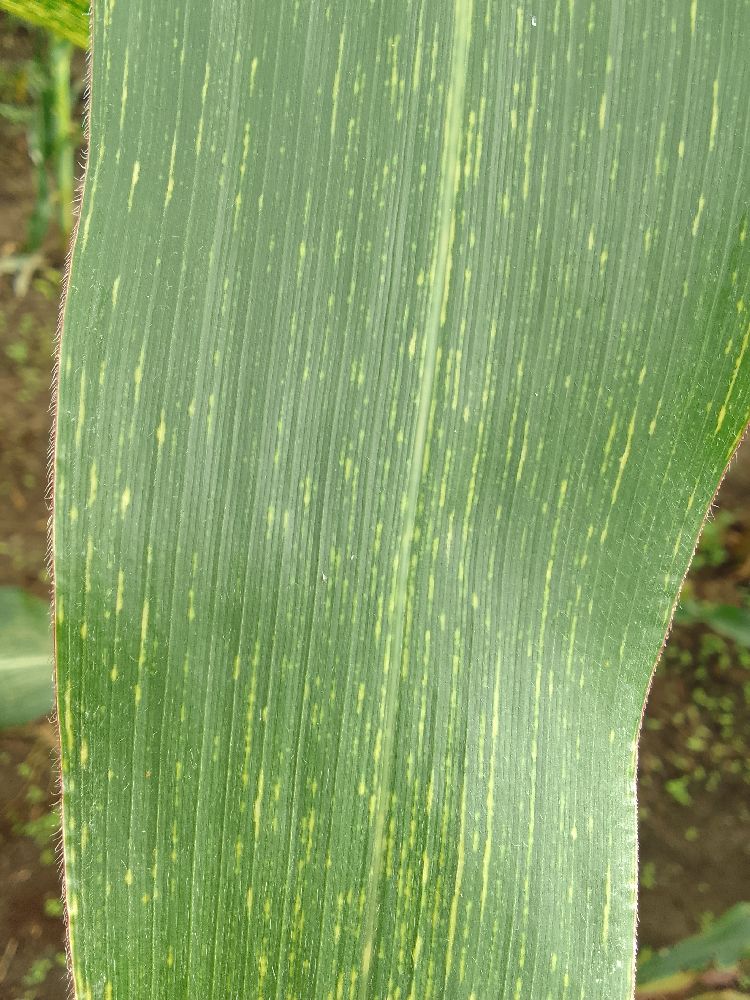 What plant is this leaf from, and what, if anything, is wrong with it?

maize, maize streak virus
